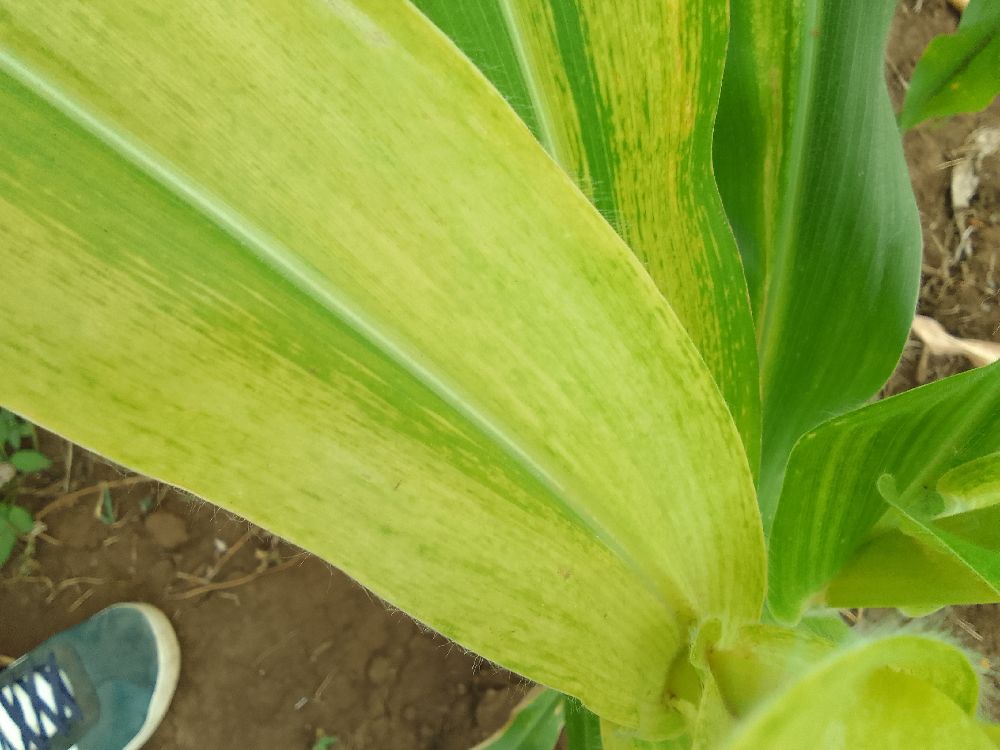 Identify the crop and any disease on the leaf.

maize, maize lethal necrosis
